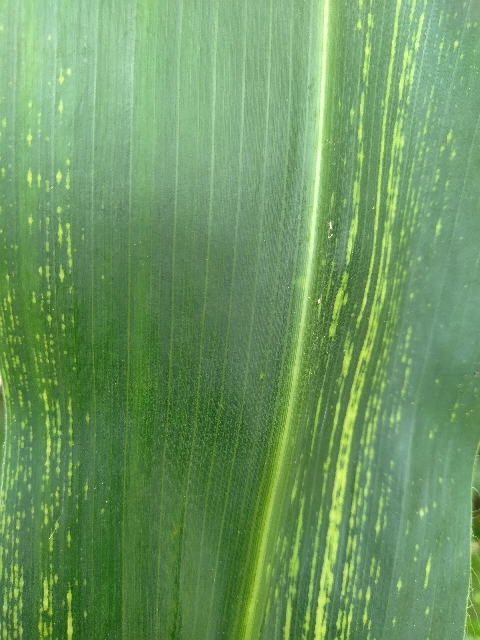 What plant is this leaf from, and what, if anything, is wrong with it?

maize, maize streak virus
